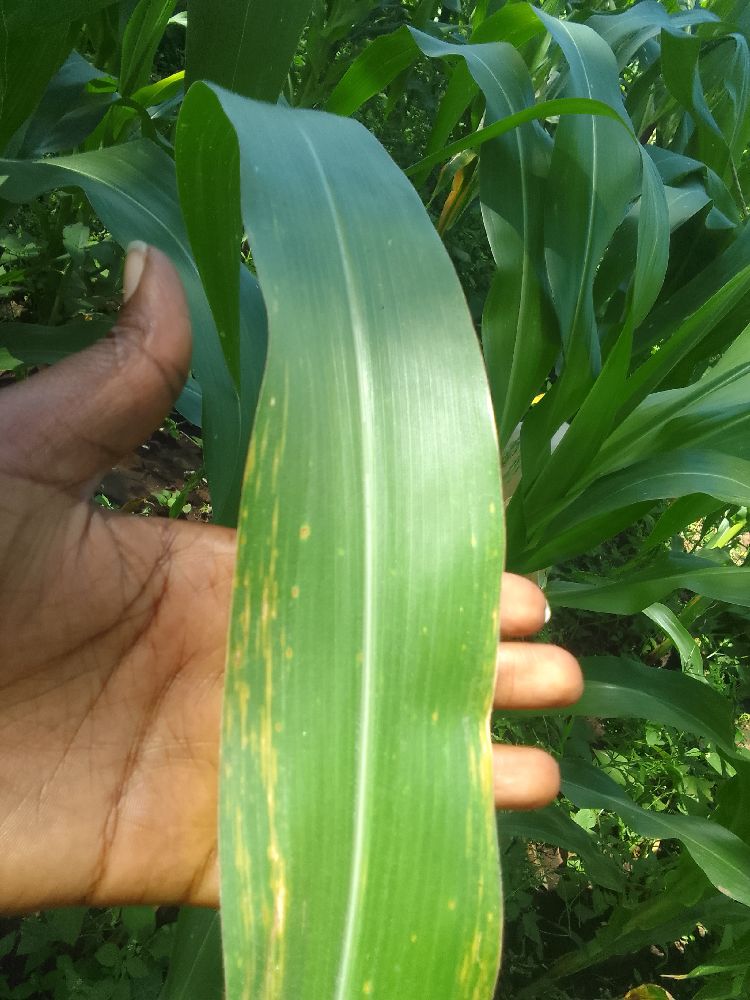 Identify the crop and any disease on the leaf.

maize, maize lethal necrosis
